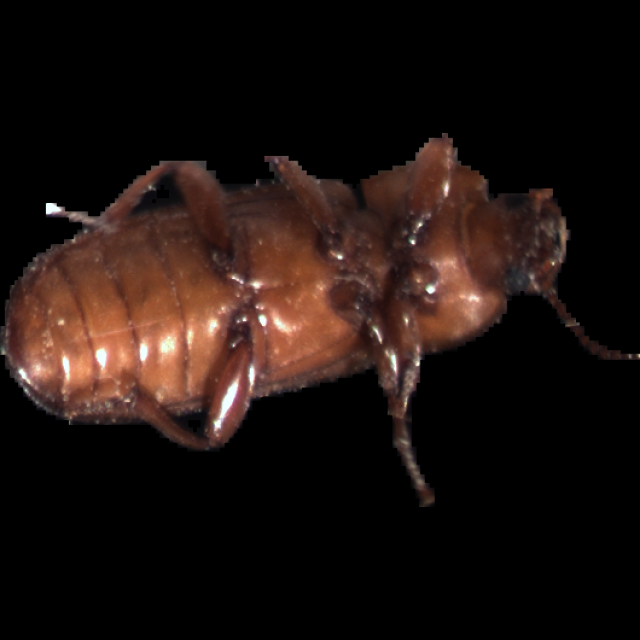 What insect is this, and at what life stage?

mealworm beetle
